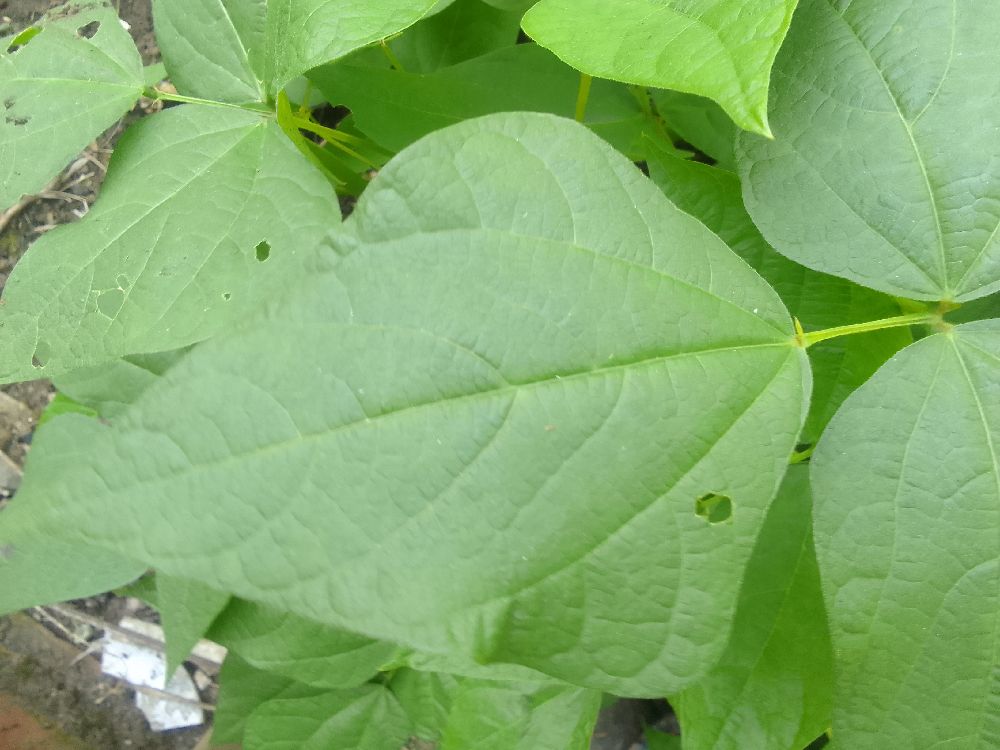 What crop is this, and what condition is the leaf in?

common bean, healthy
